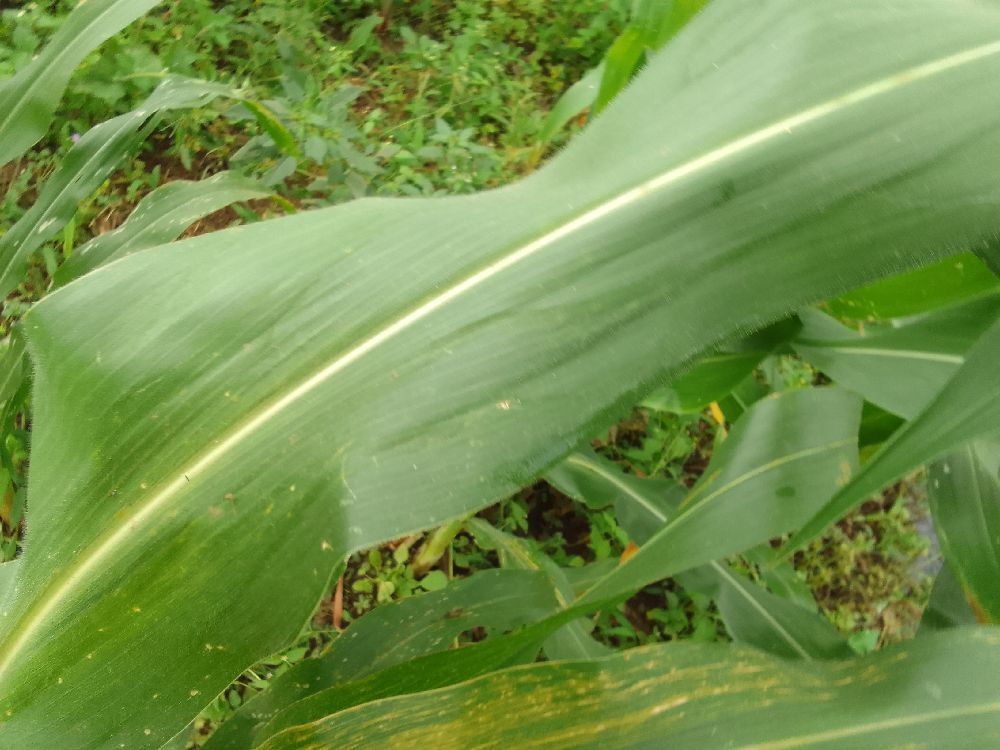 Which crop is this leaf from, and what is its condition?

maize, healthy
